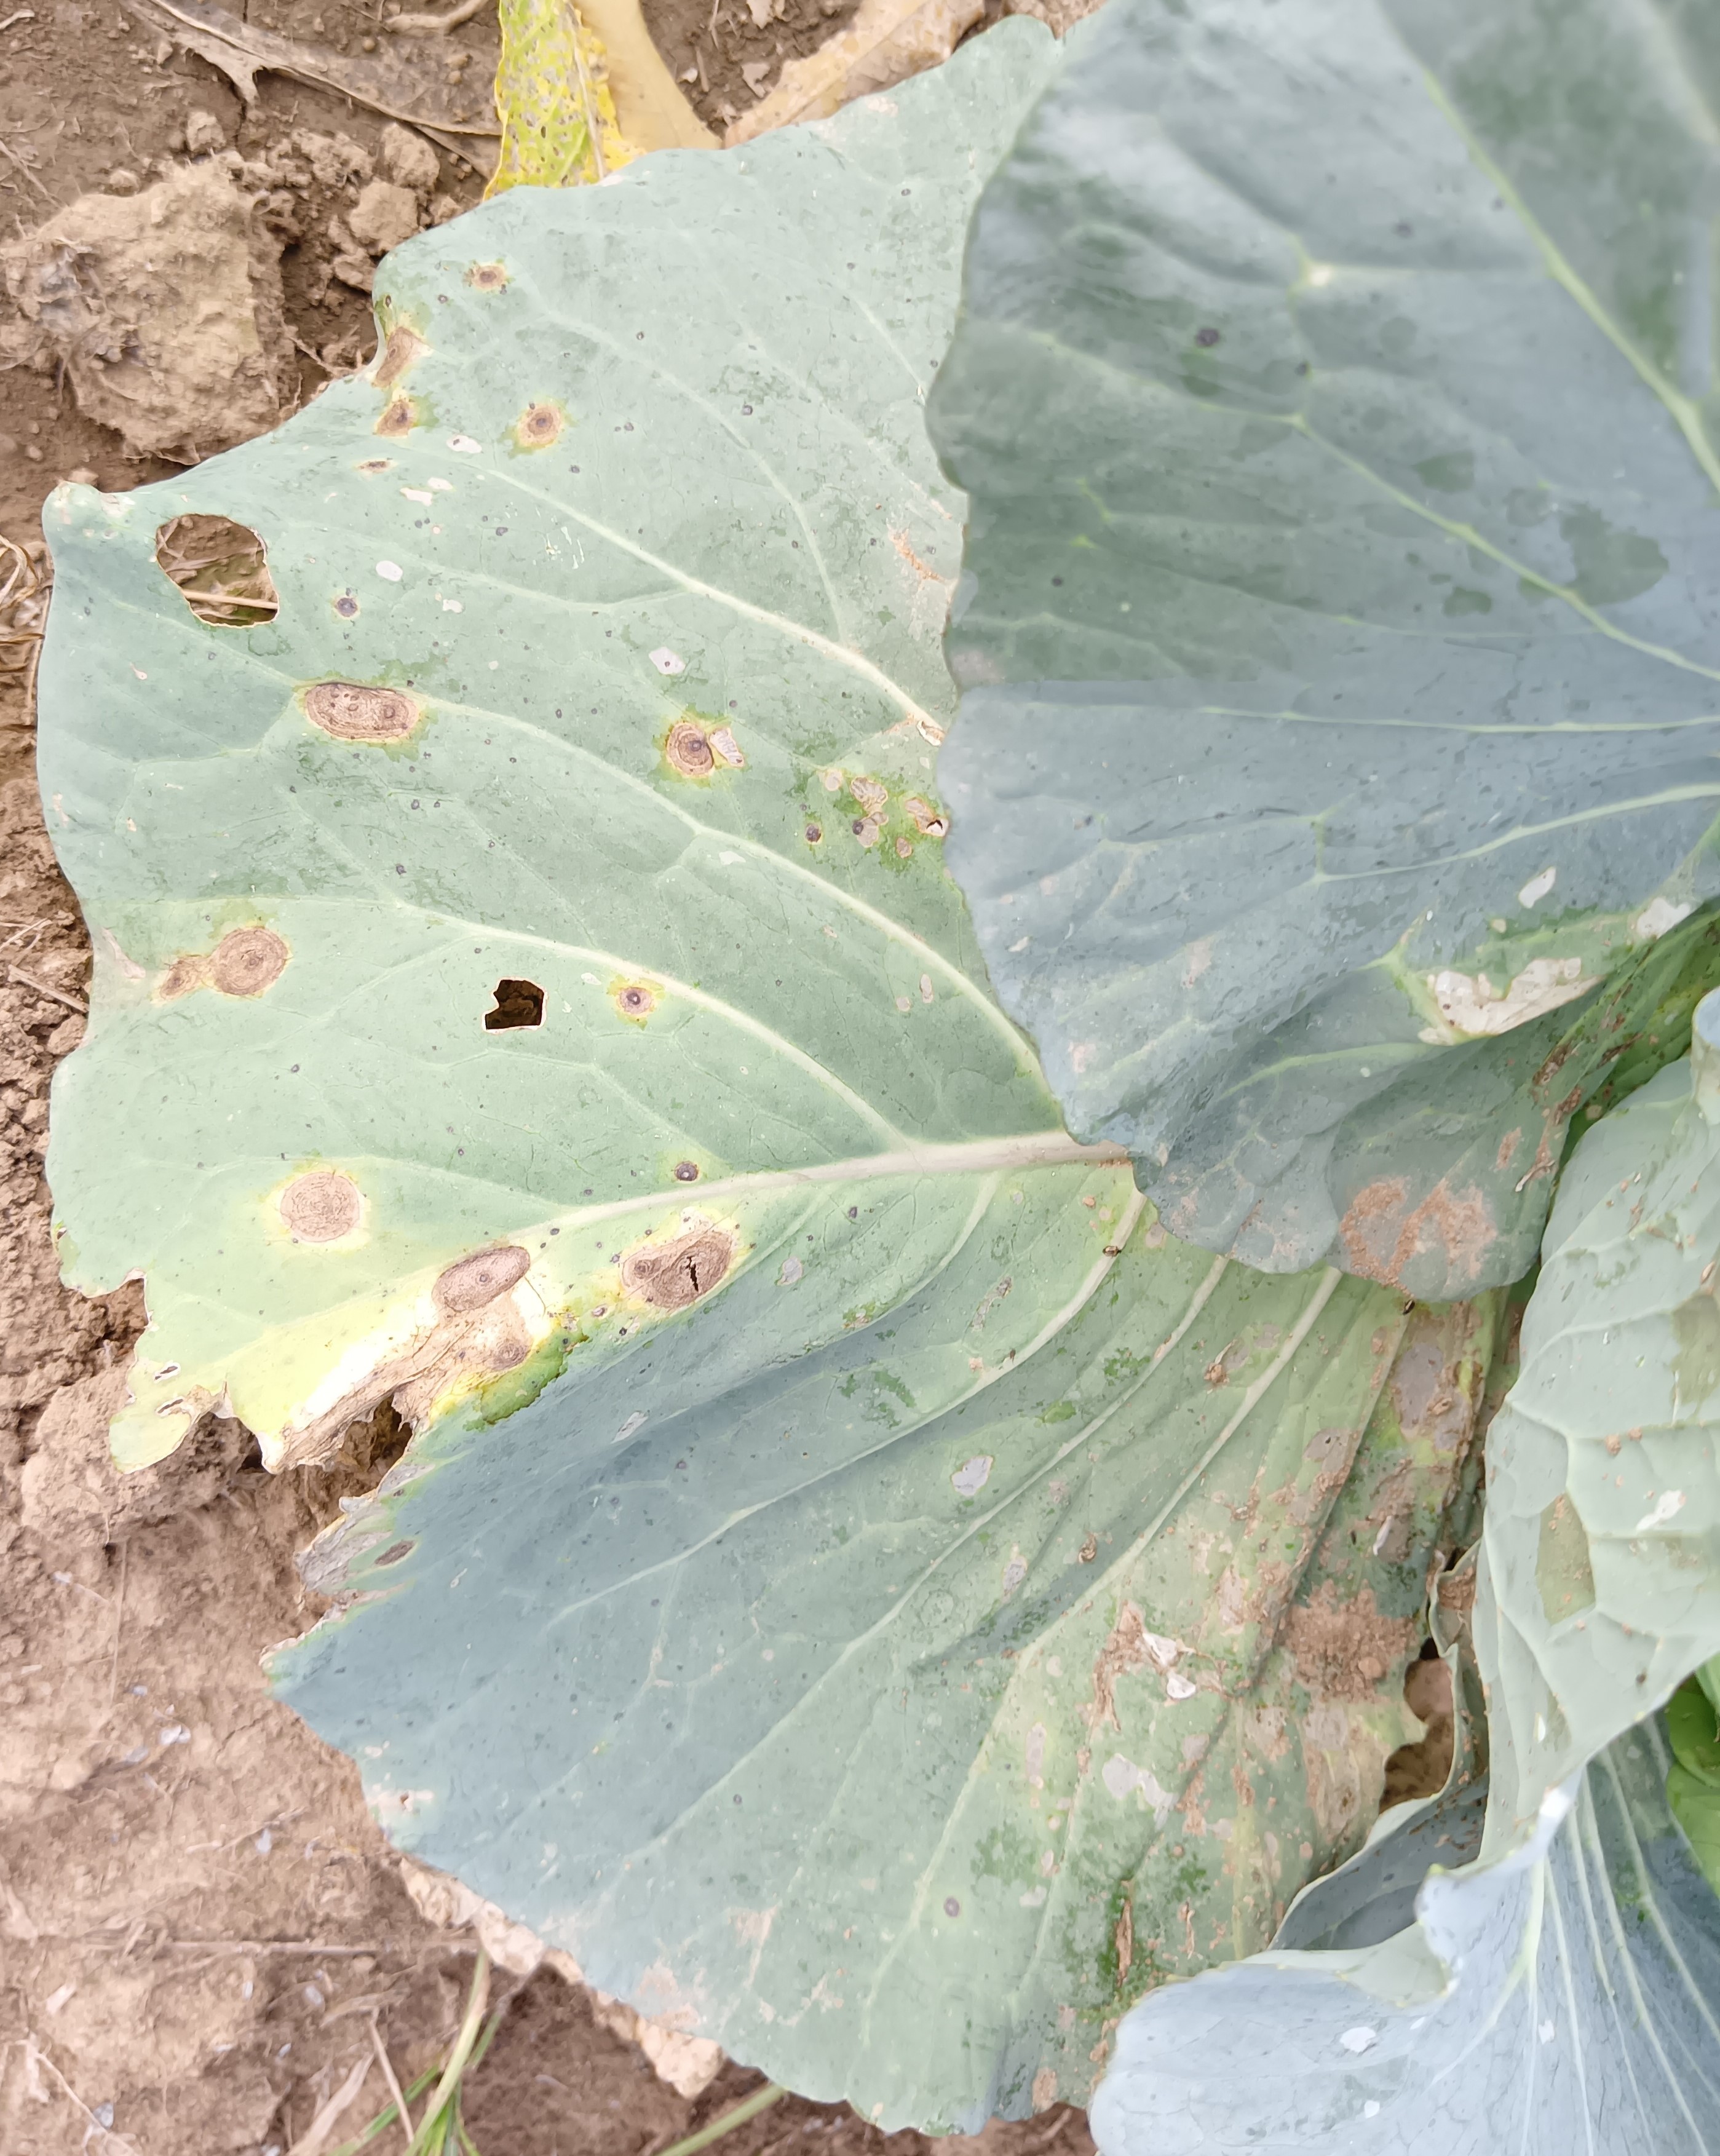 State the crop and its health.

cabbage, alternaria
